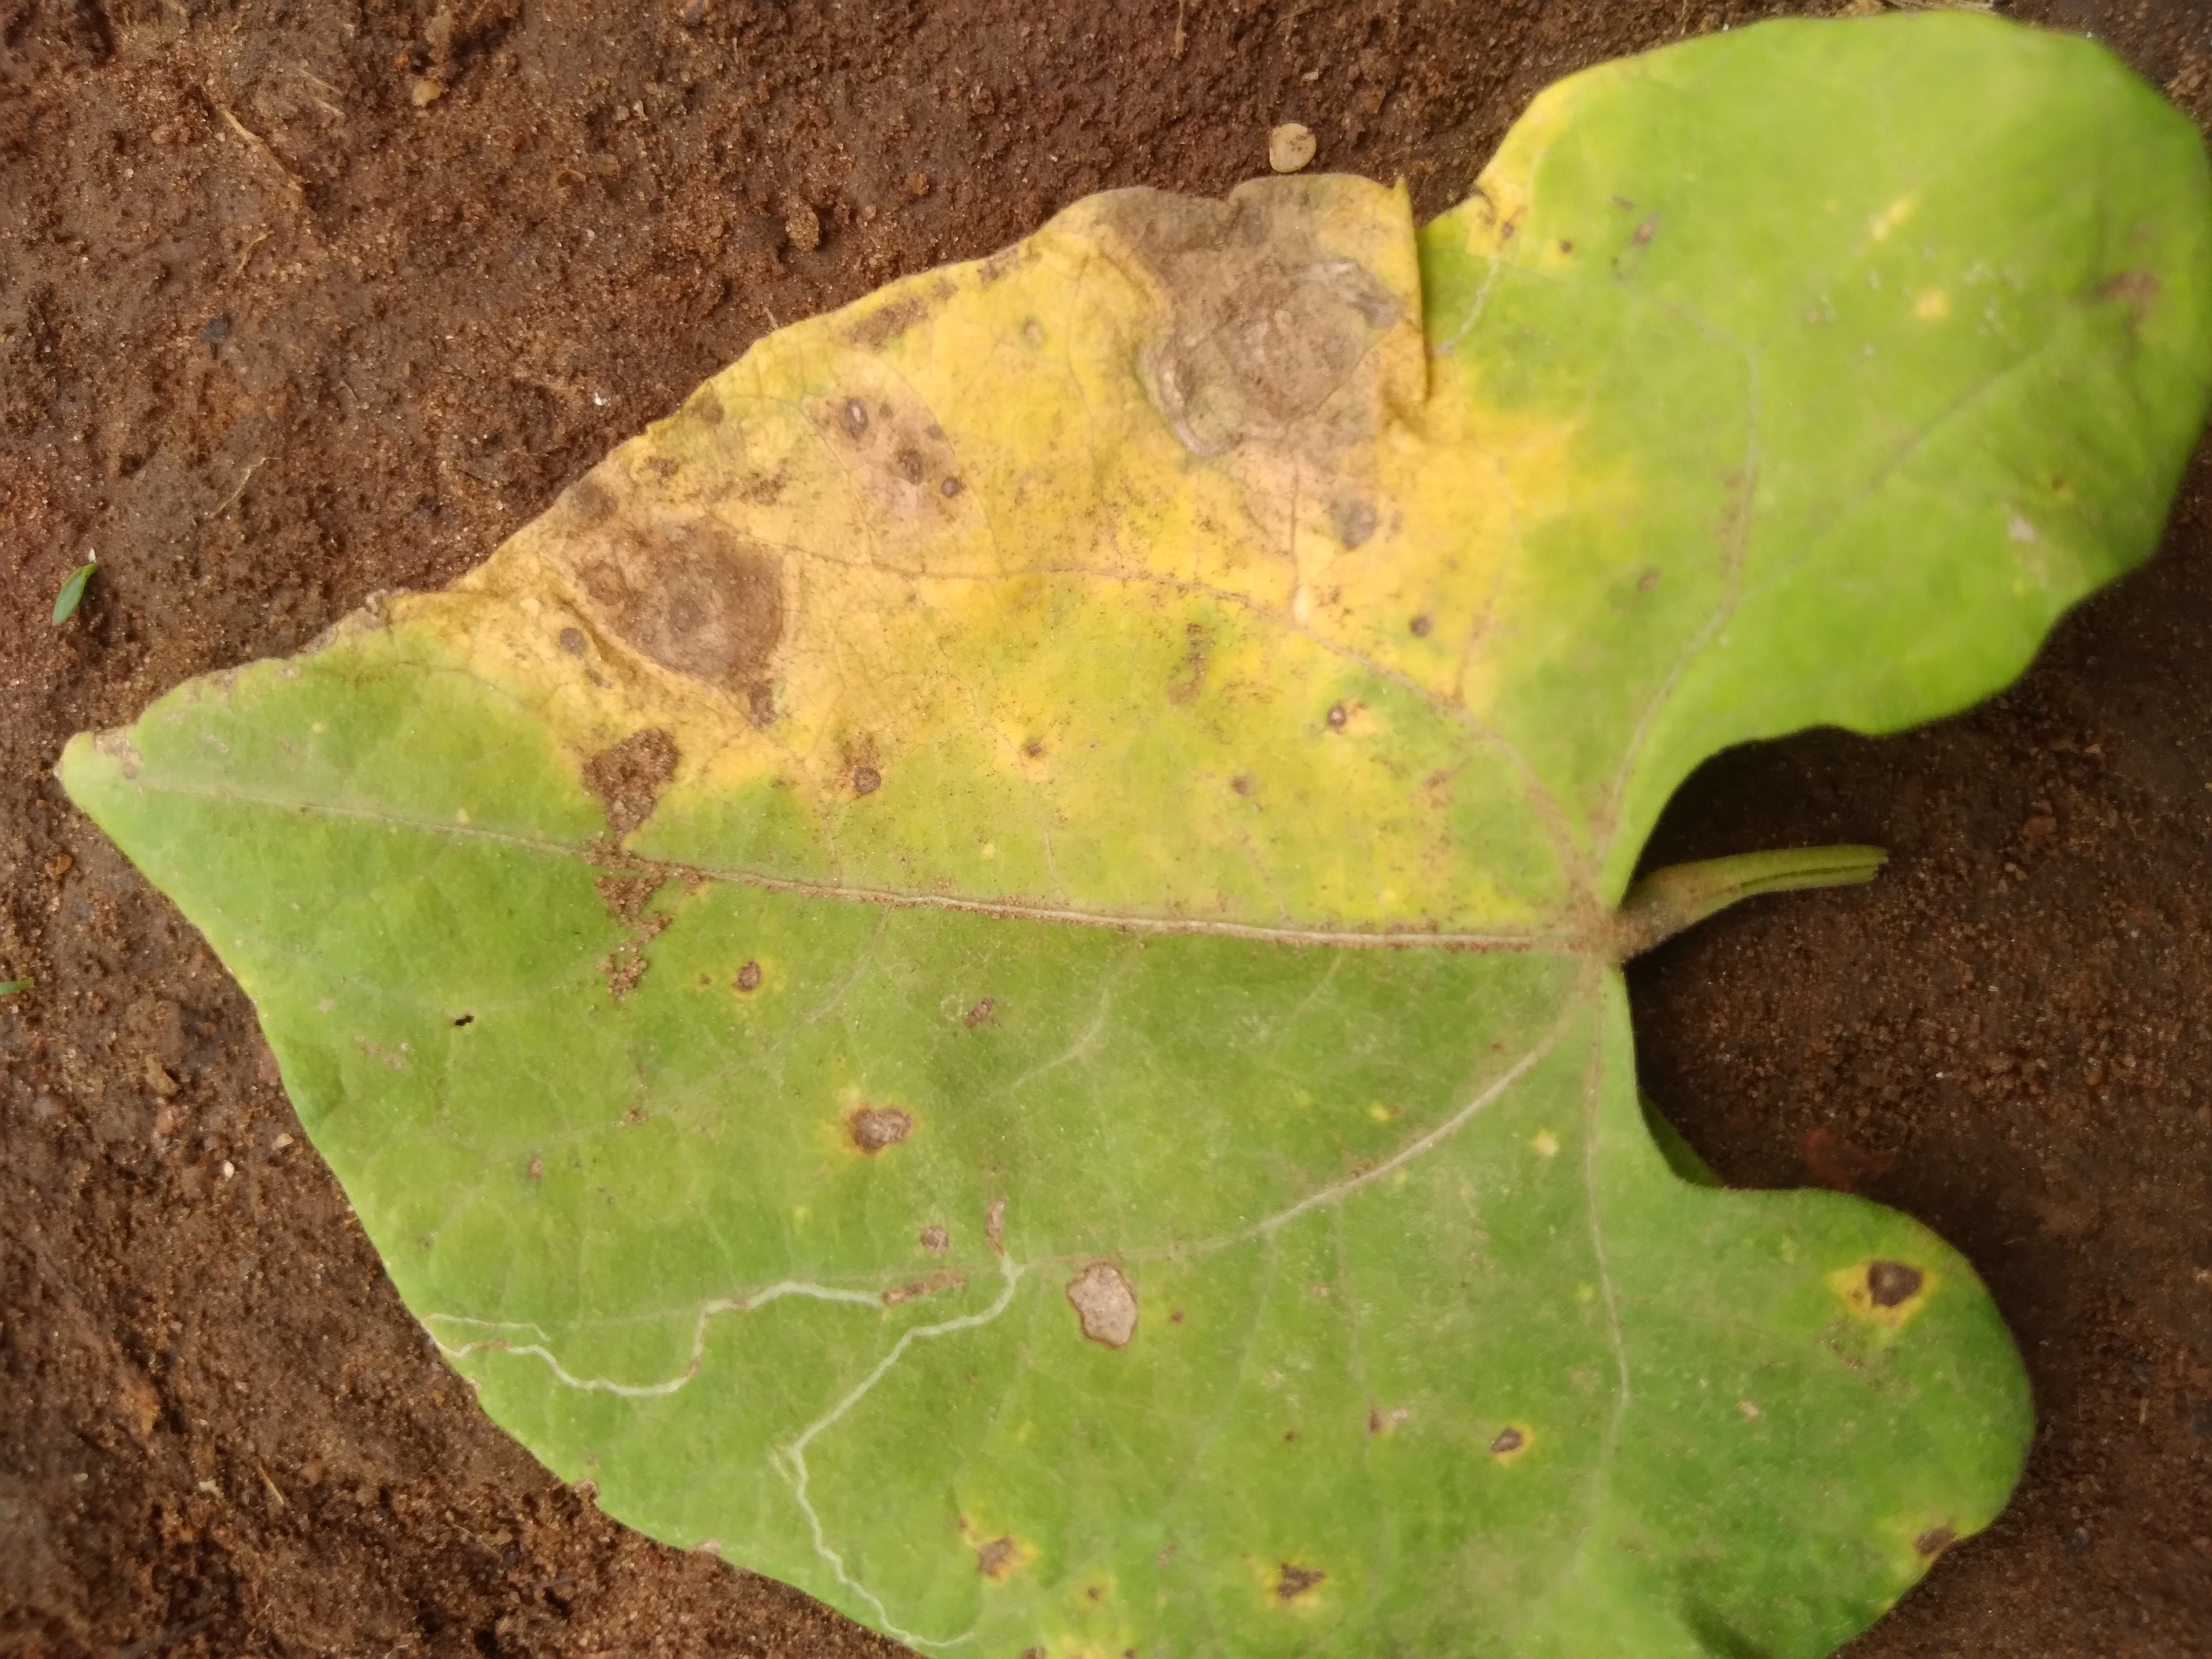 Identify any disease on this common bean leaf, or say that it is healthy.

rust
